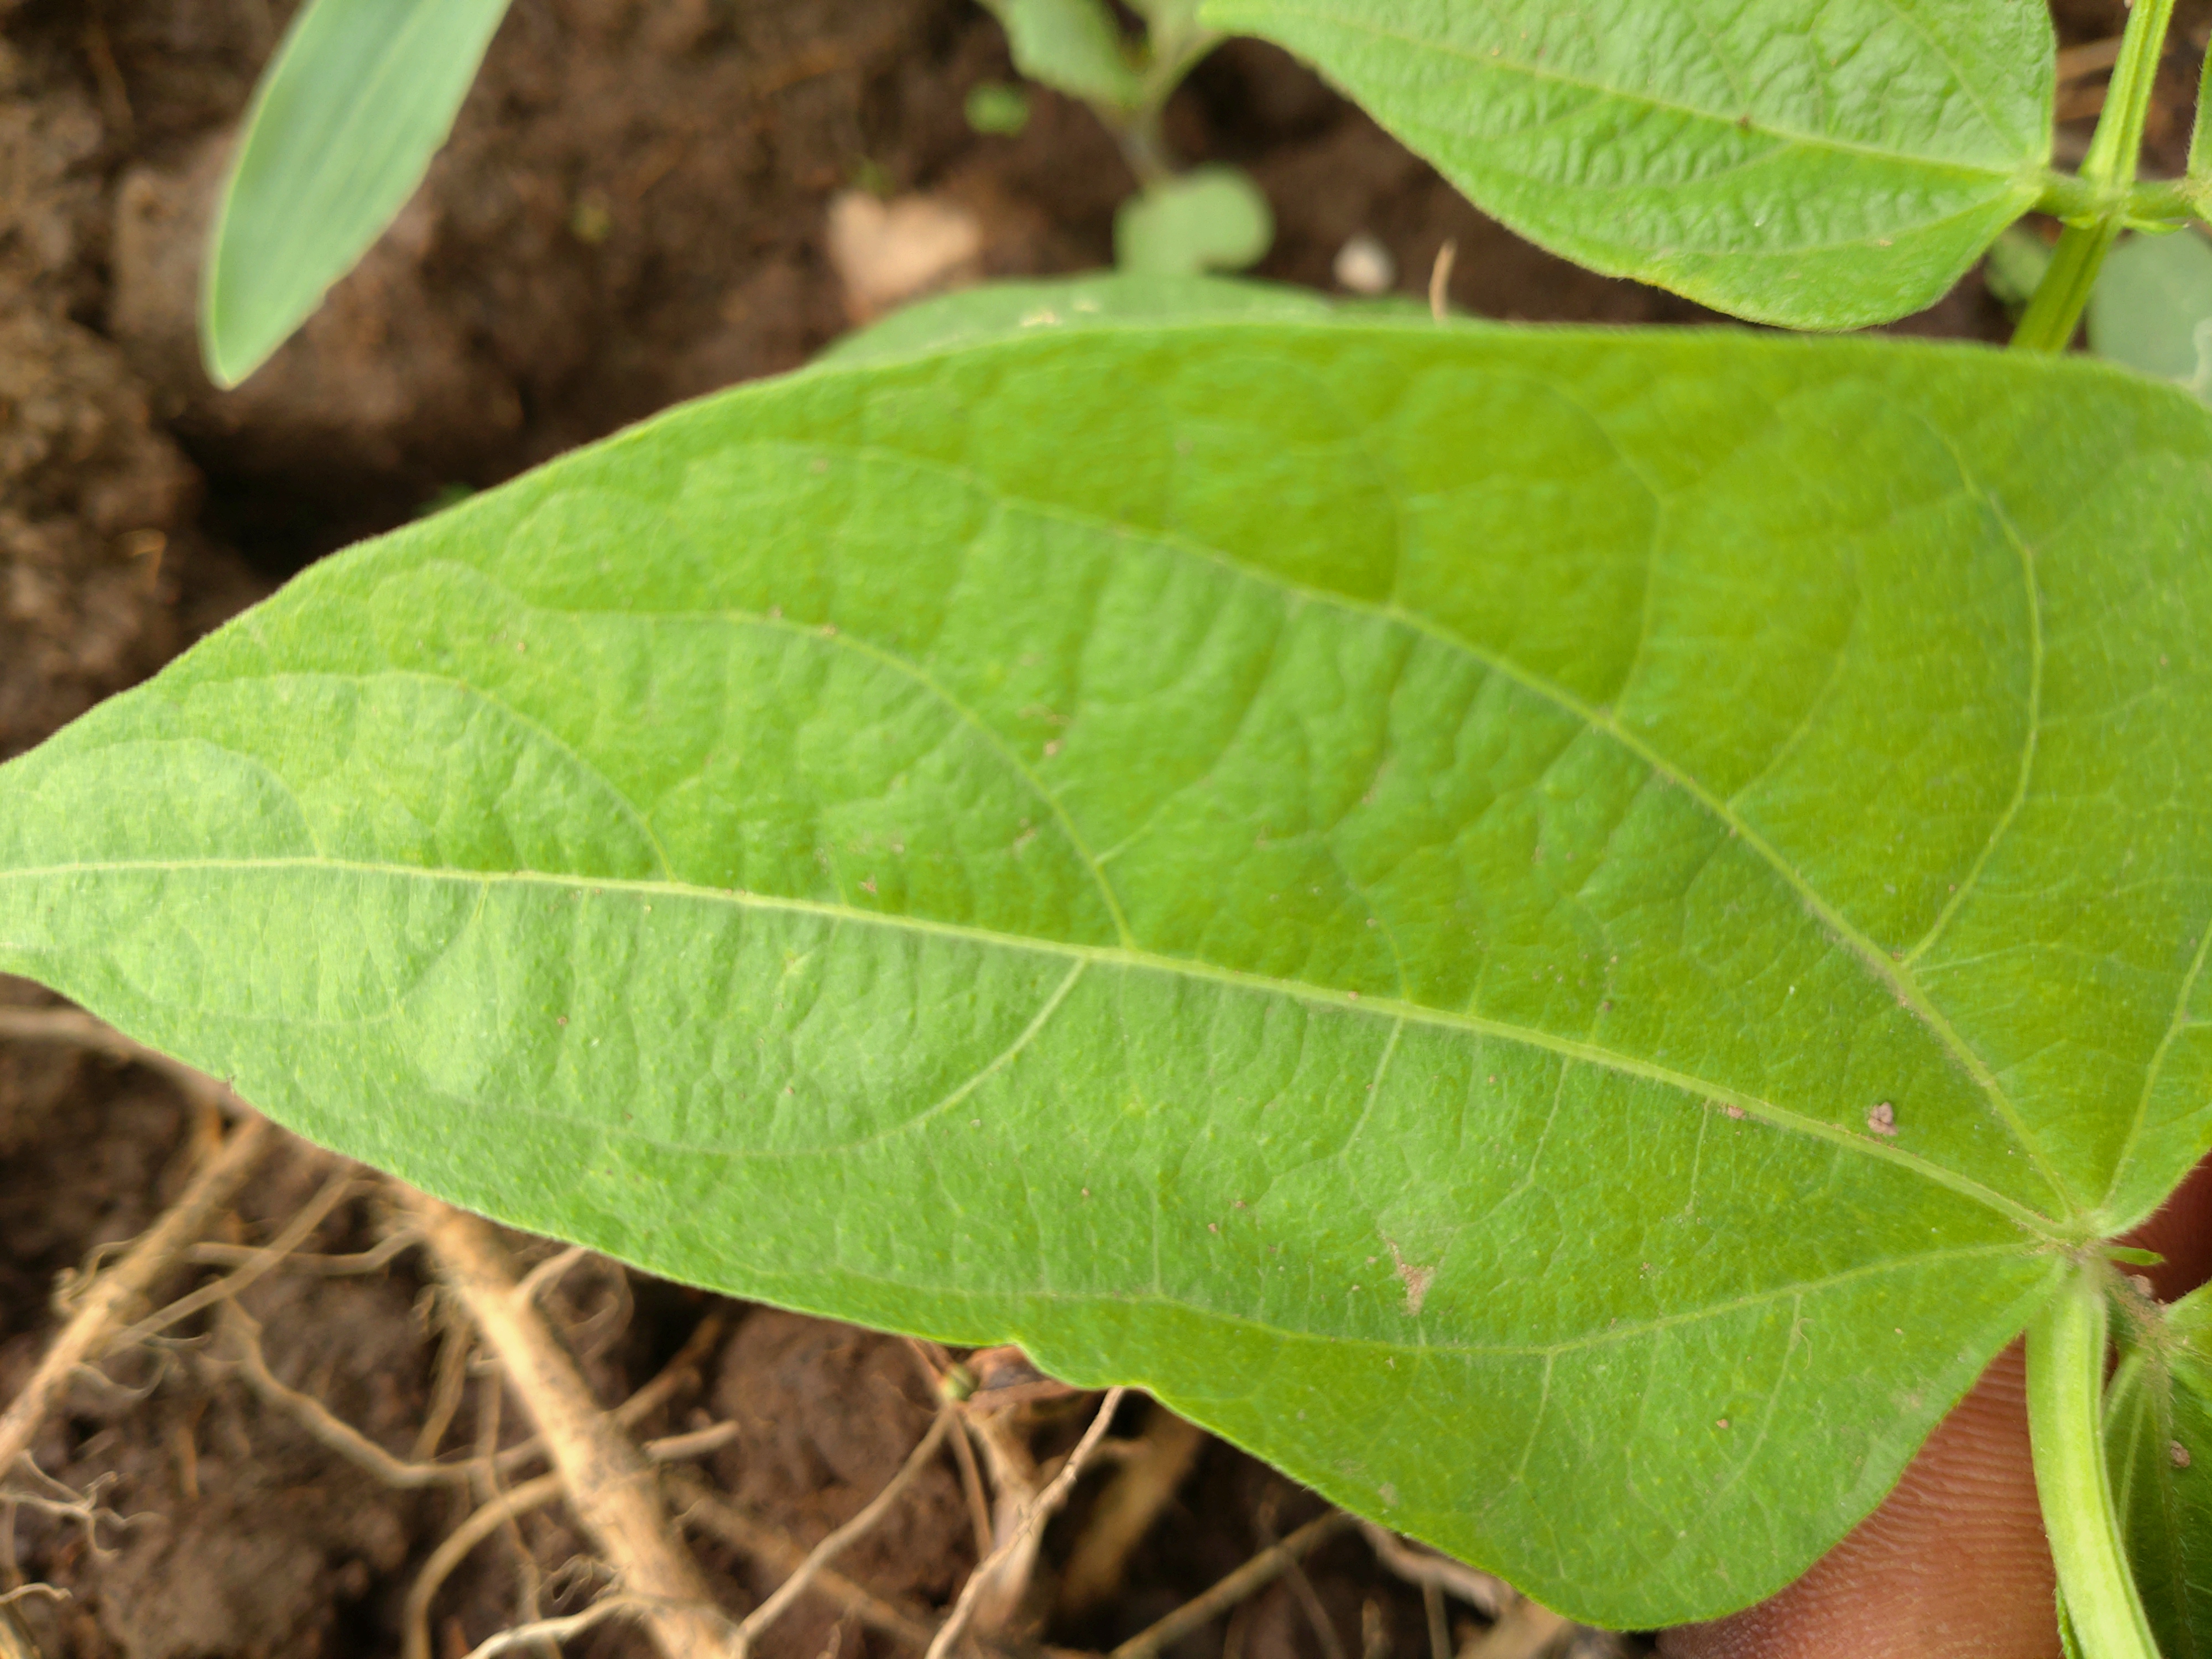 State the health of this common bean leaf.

healthy
